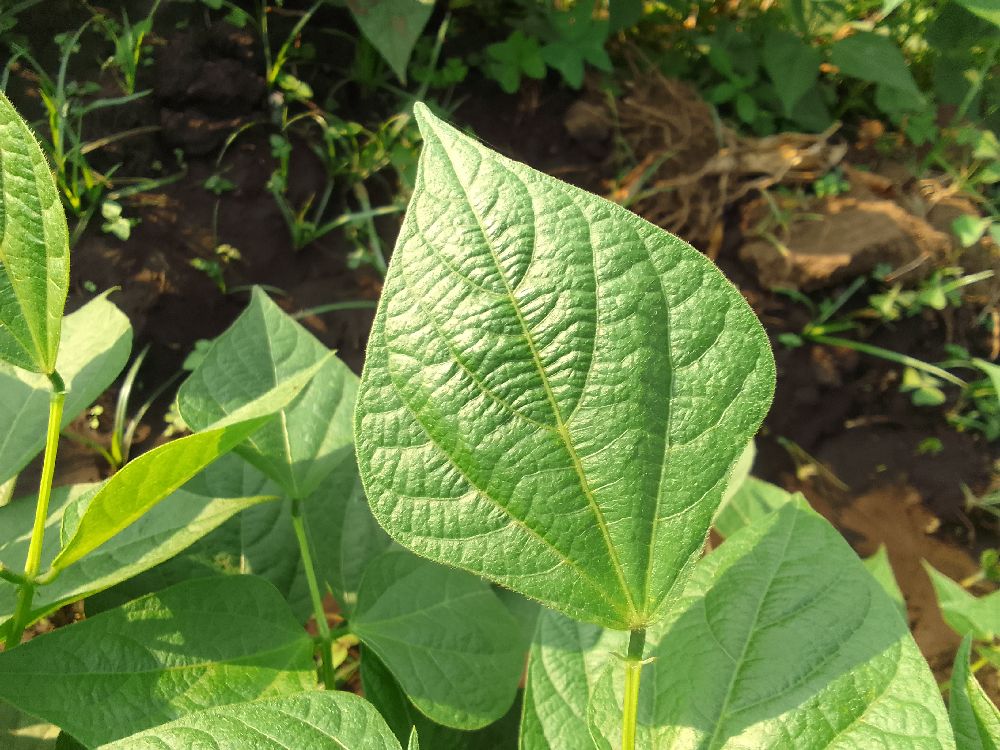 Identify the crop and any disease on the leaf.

common bean, healthy
